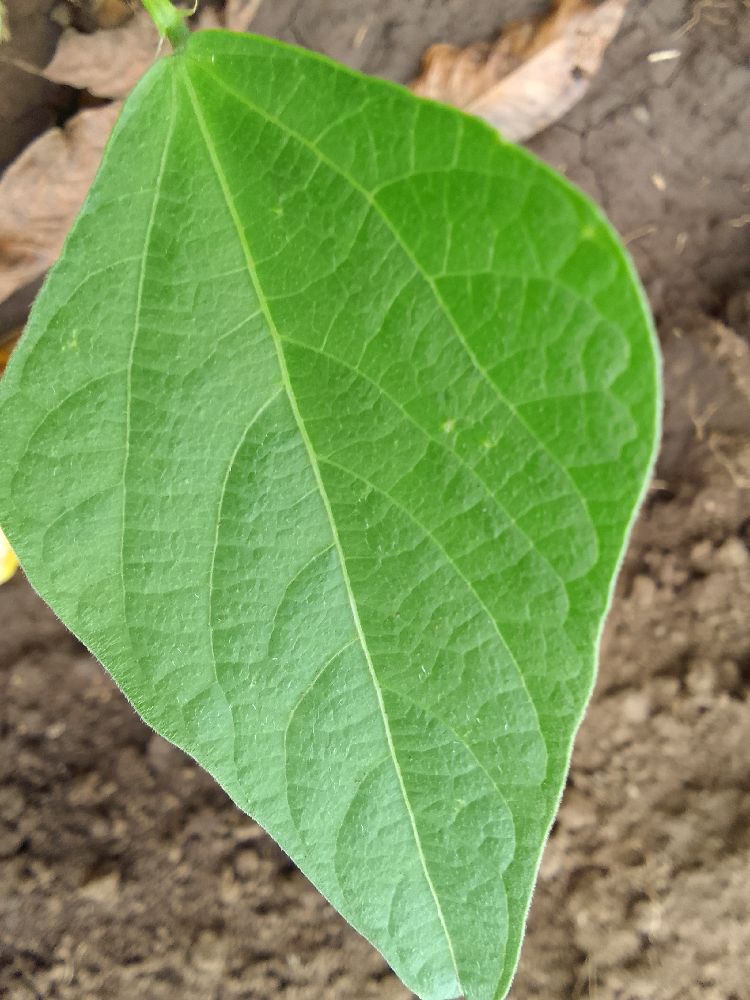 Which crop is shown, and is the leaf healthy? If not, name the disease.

common bean, healthy
